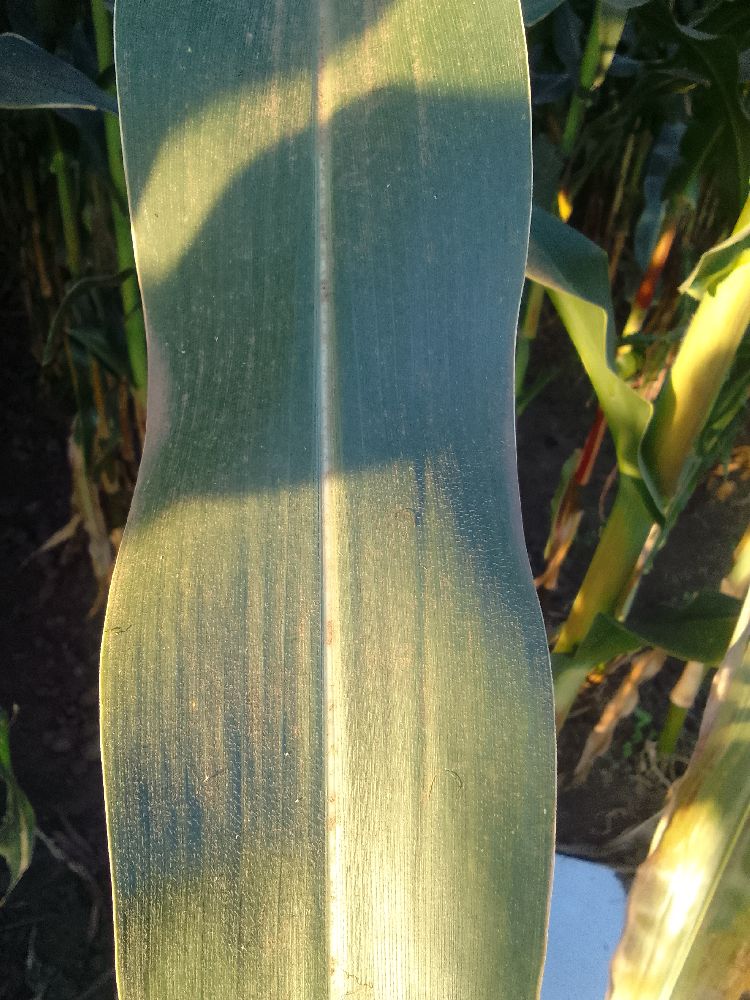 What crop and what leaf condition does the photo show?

maize, healthy
